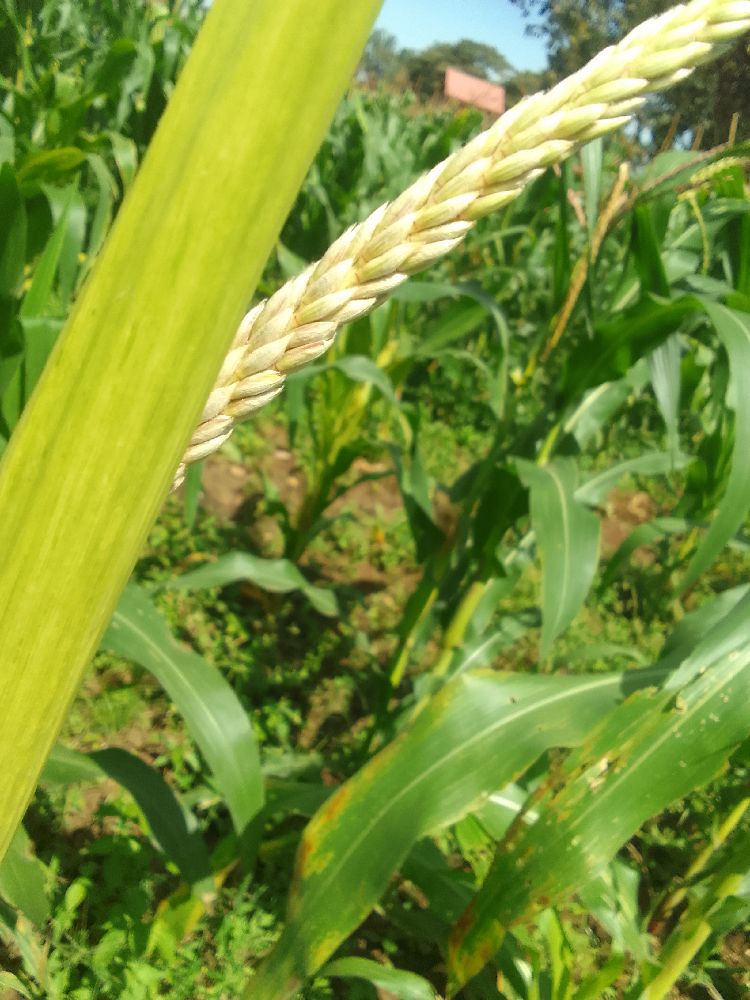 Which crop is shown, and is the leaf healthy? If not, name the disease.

maize, maize lethal necrosis
